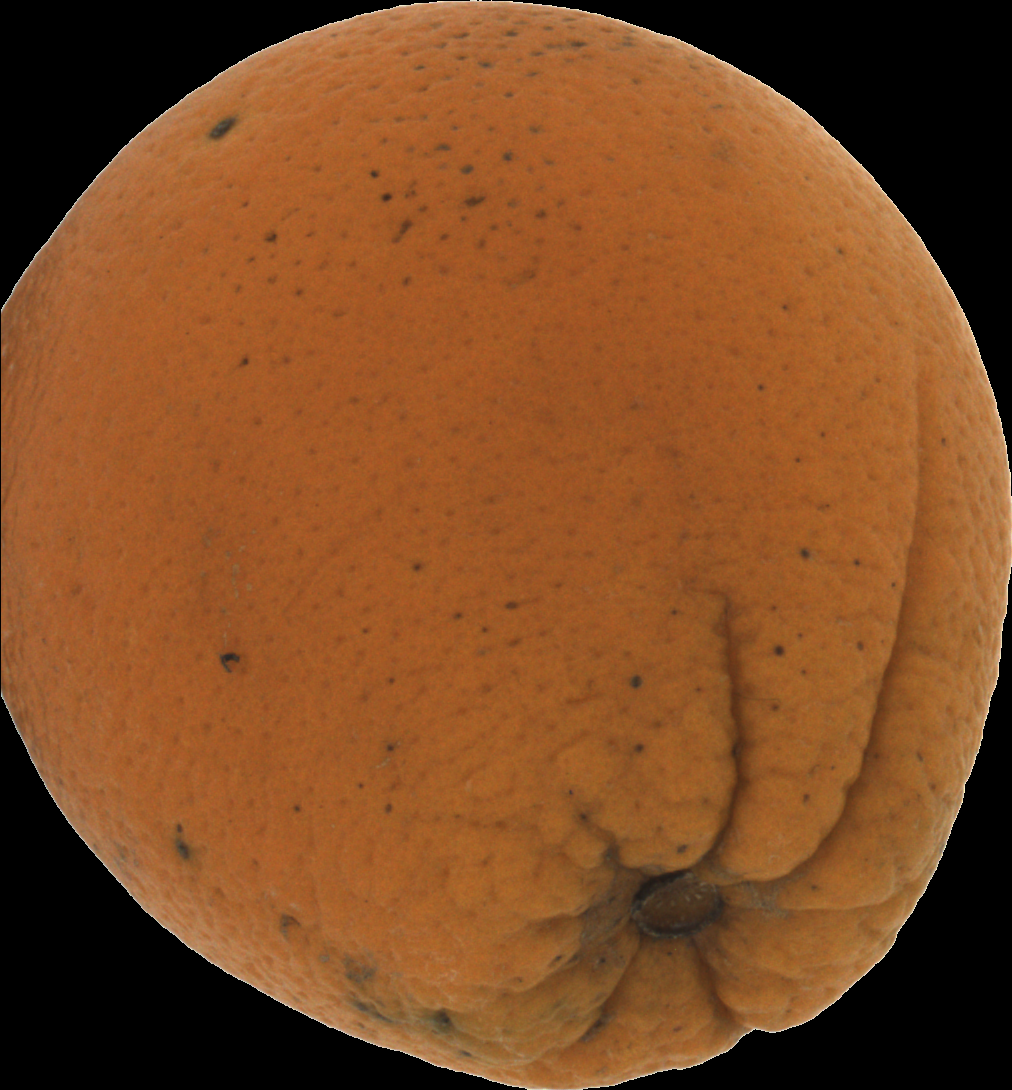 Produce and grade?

orange, bad
